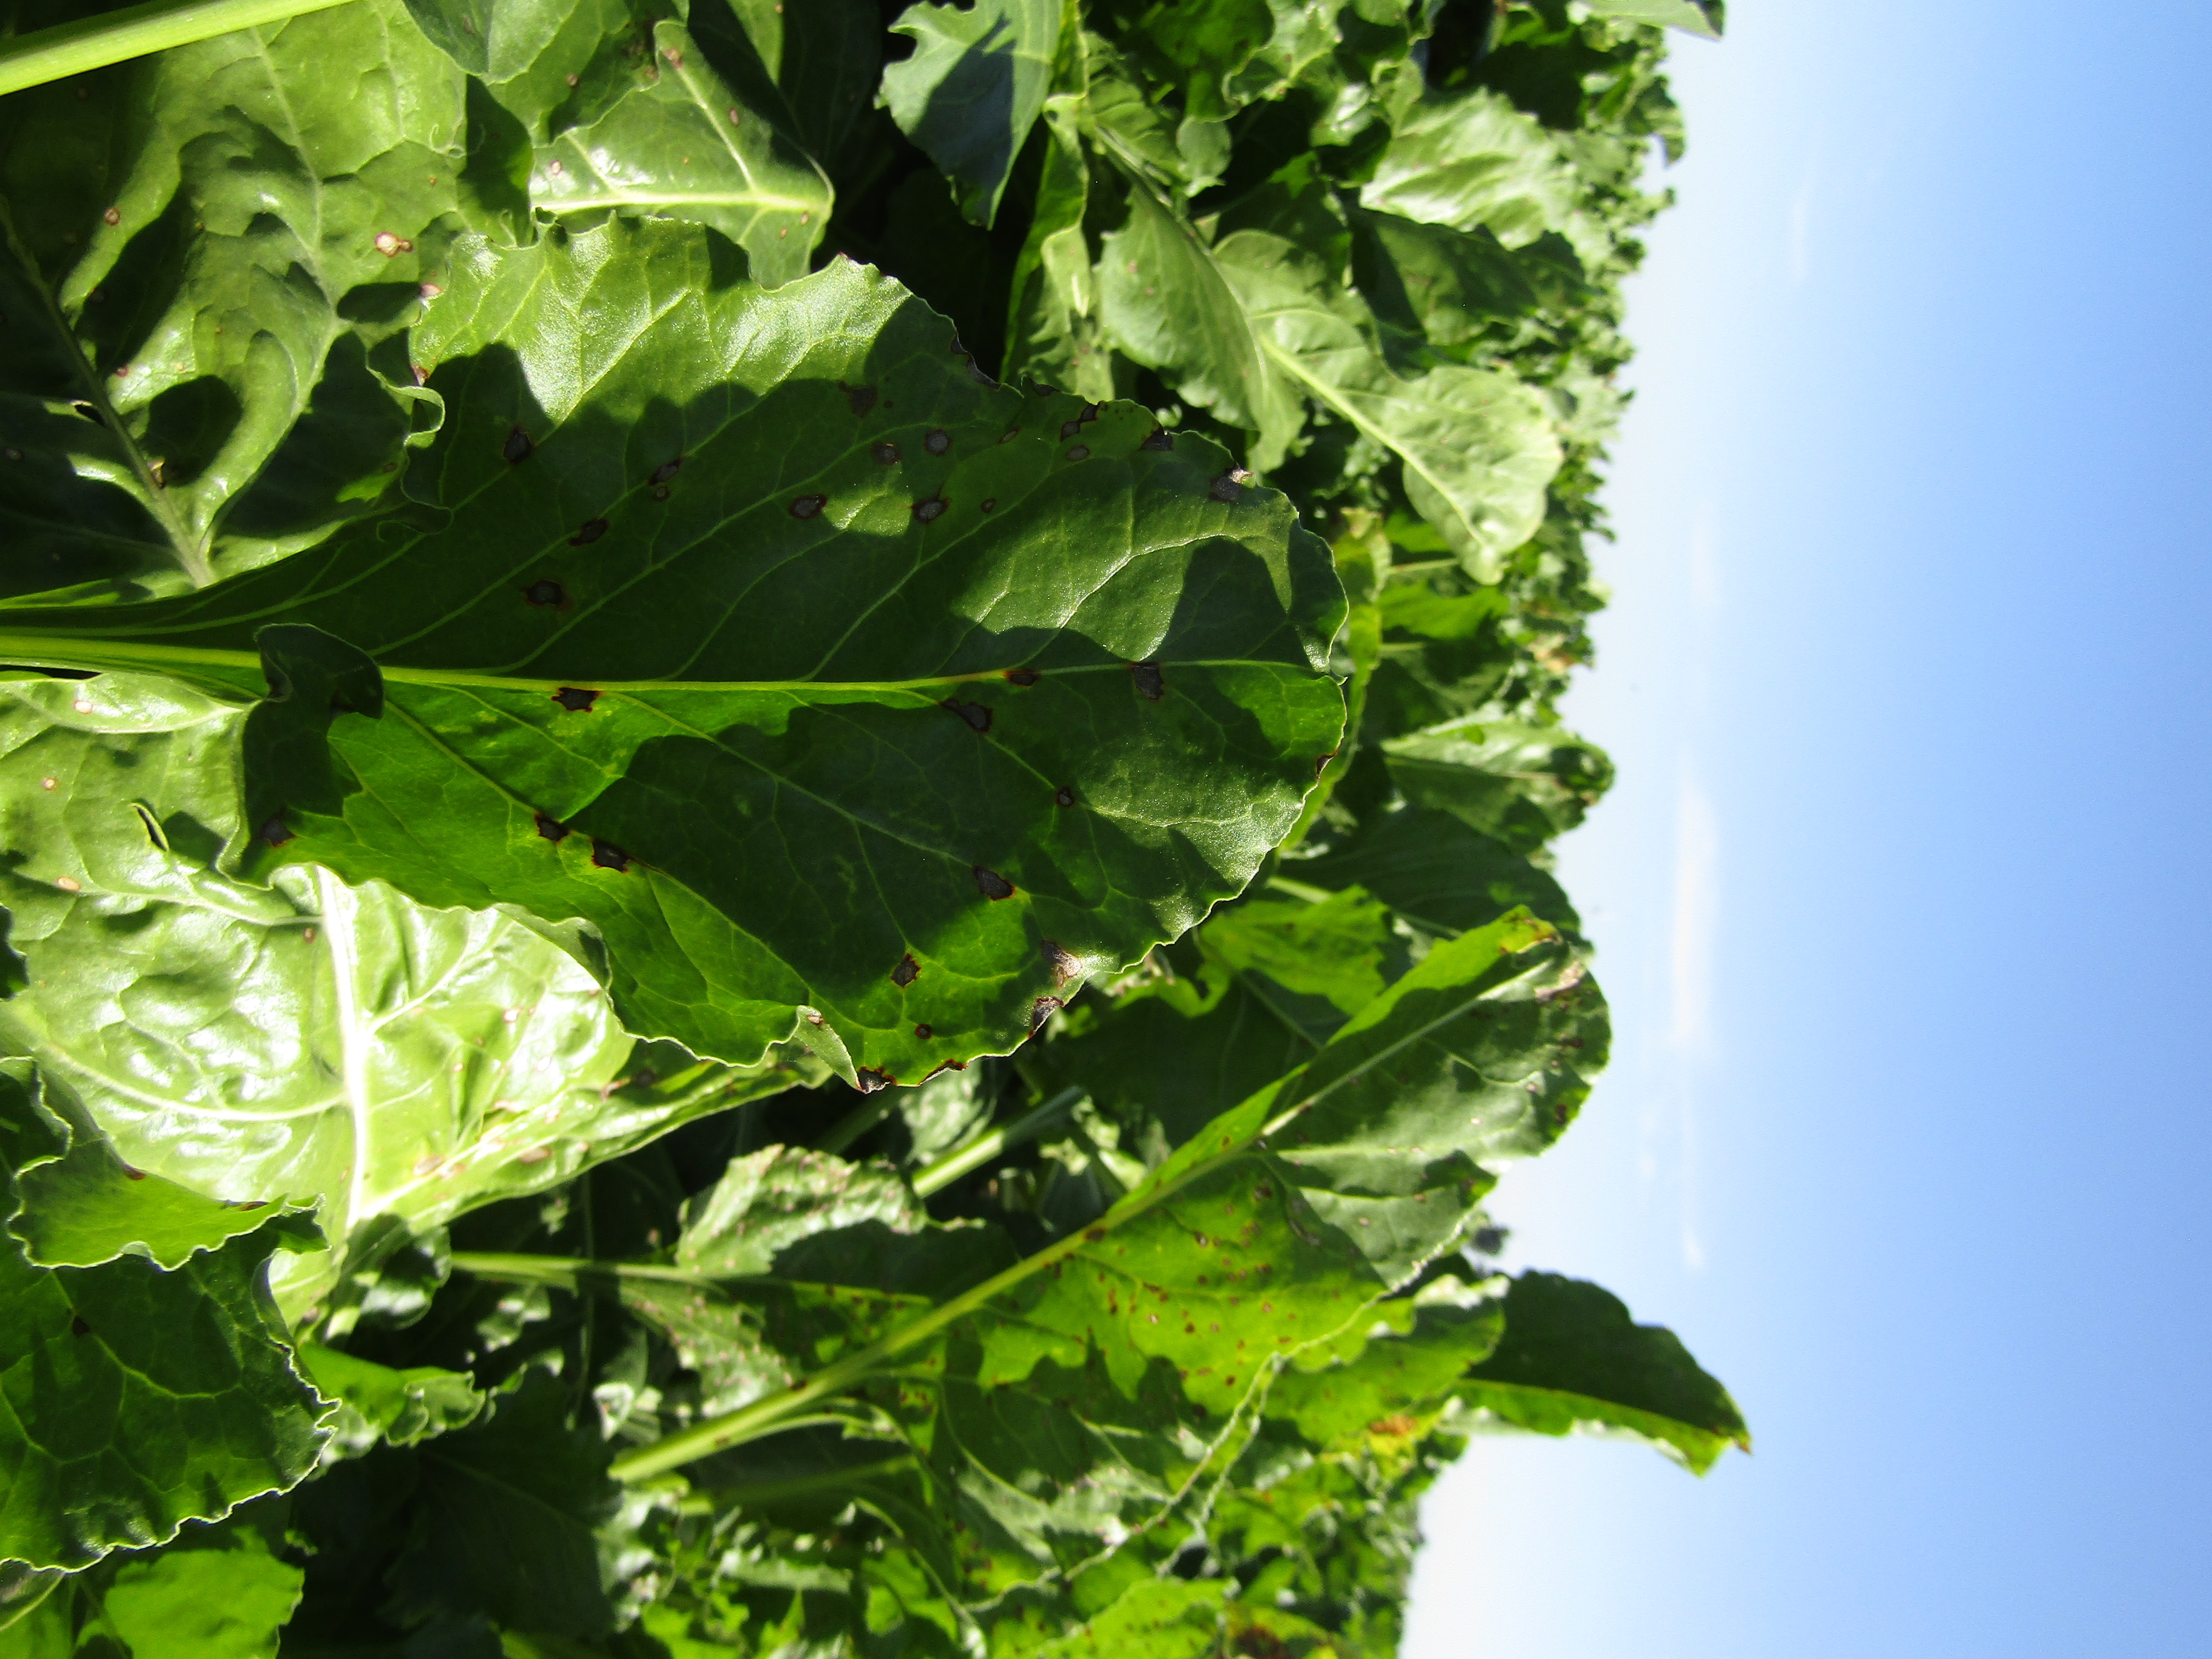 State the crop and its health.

beet, cercospora
